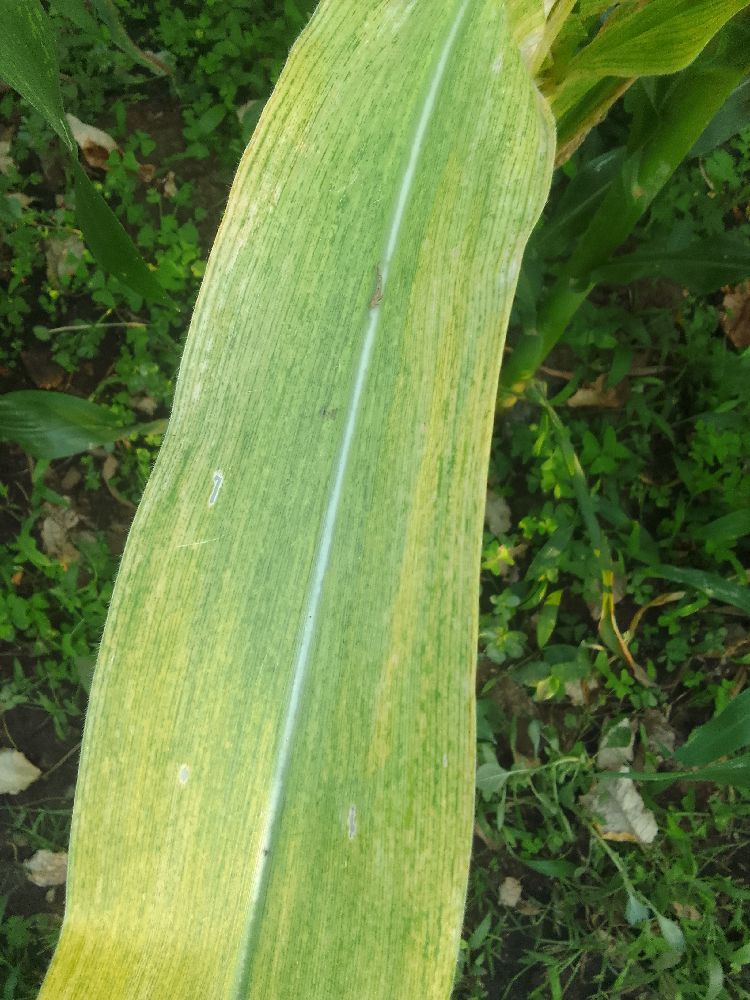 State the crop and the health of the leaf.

maize, maize lethal necrosis
